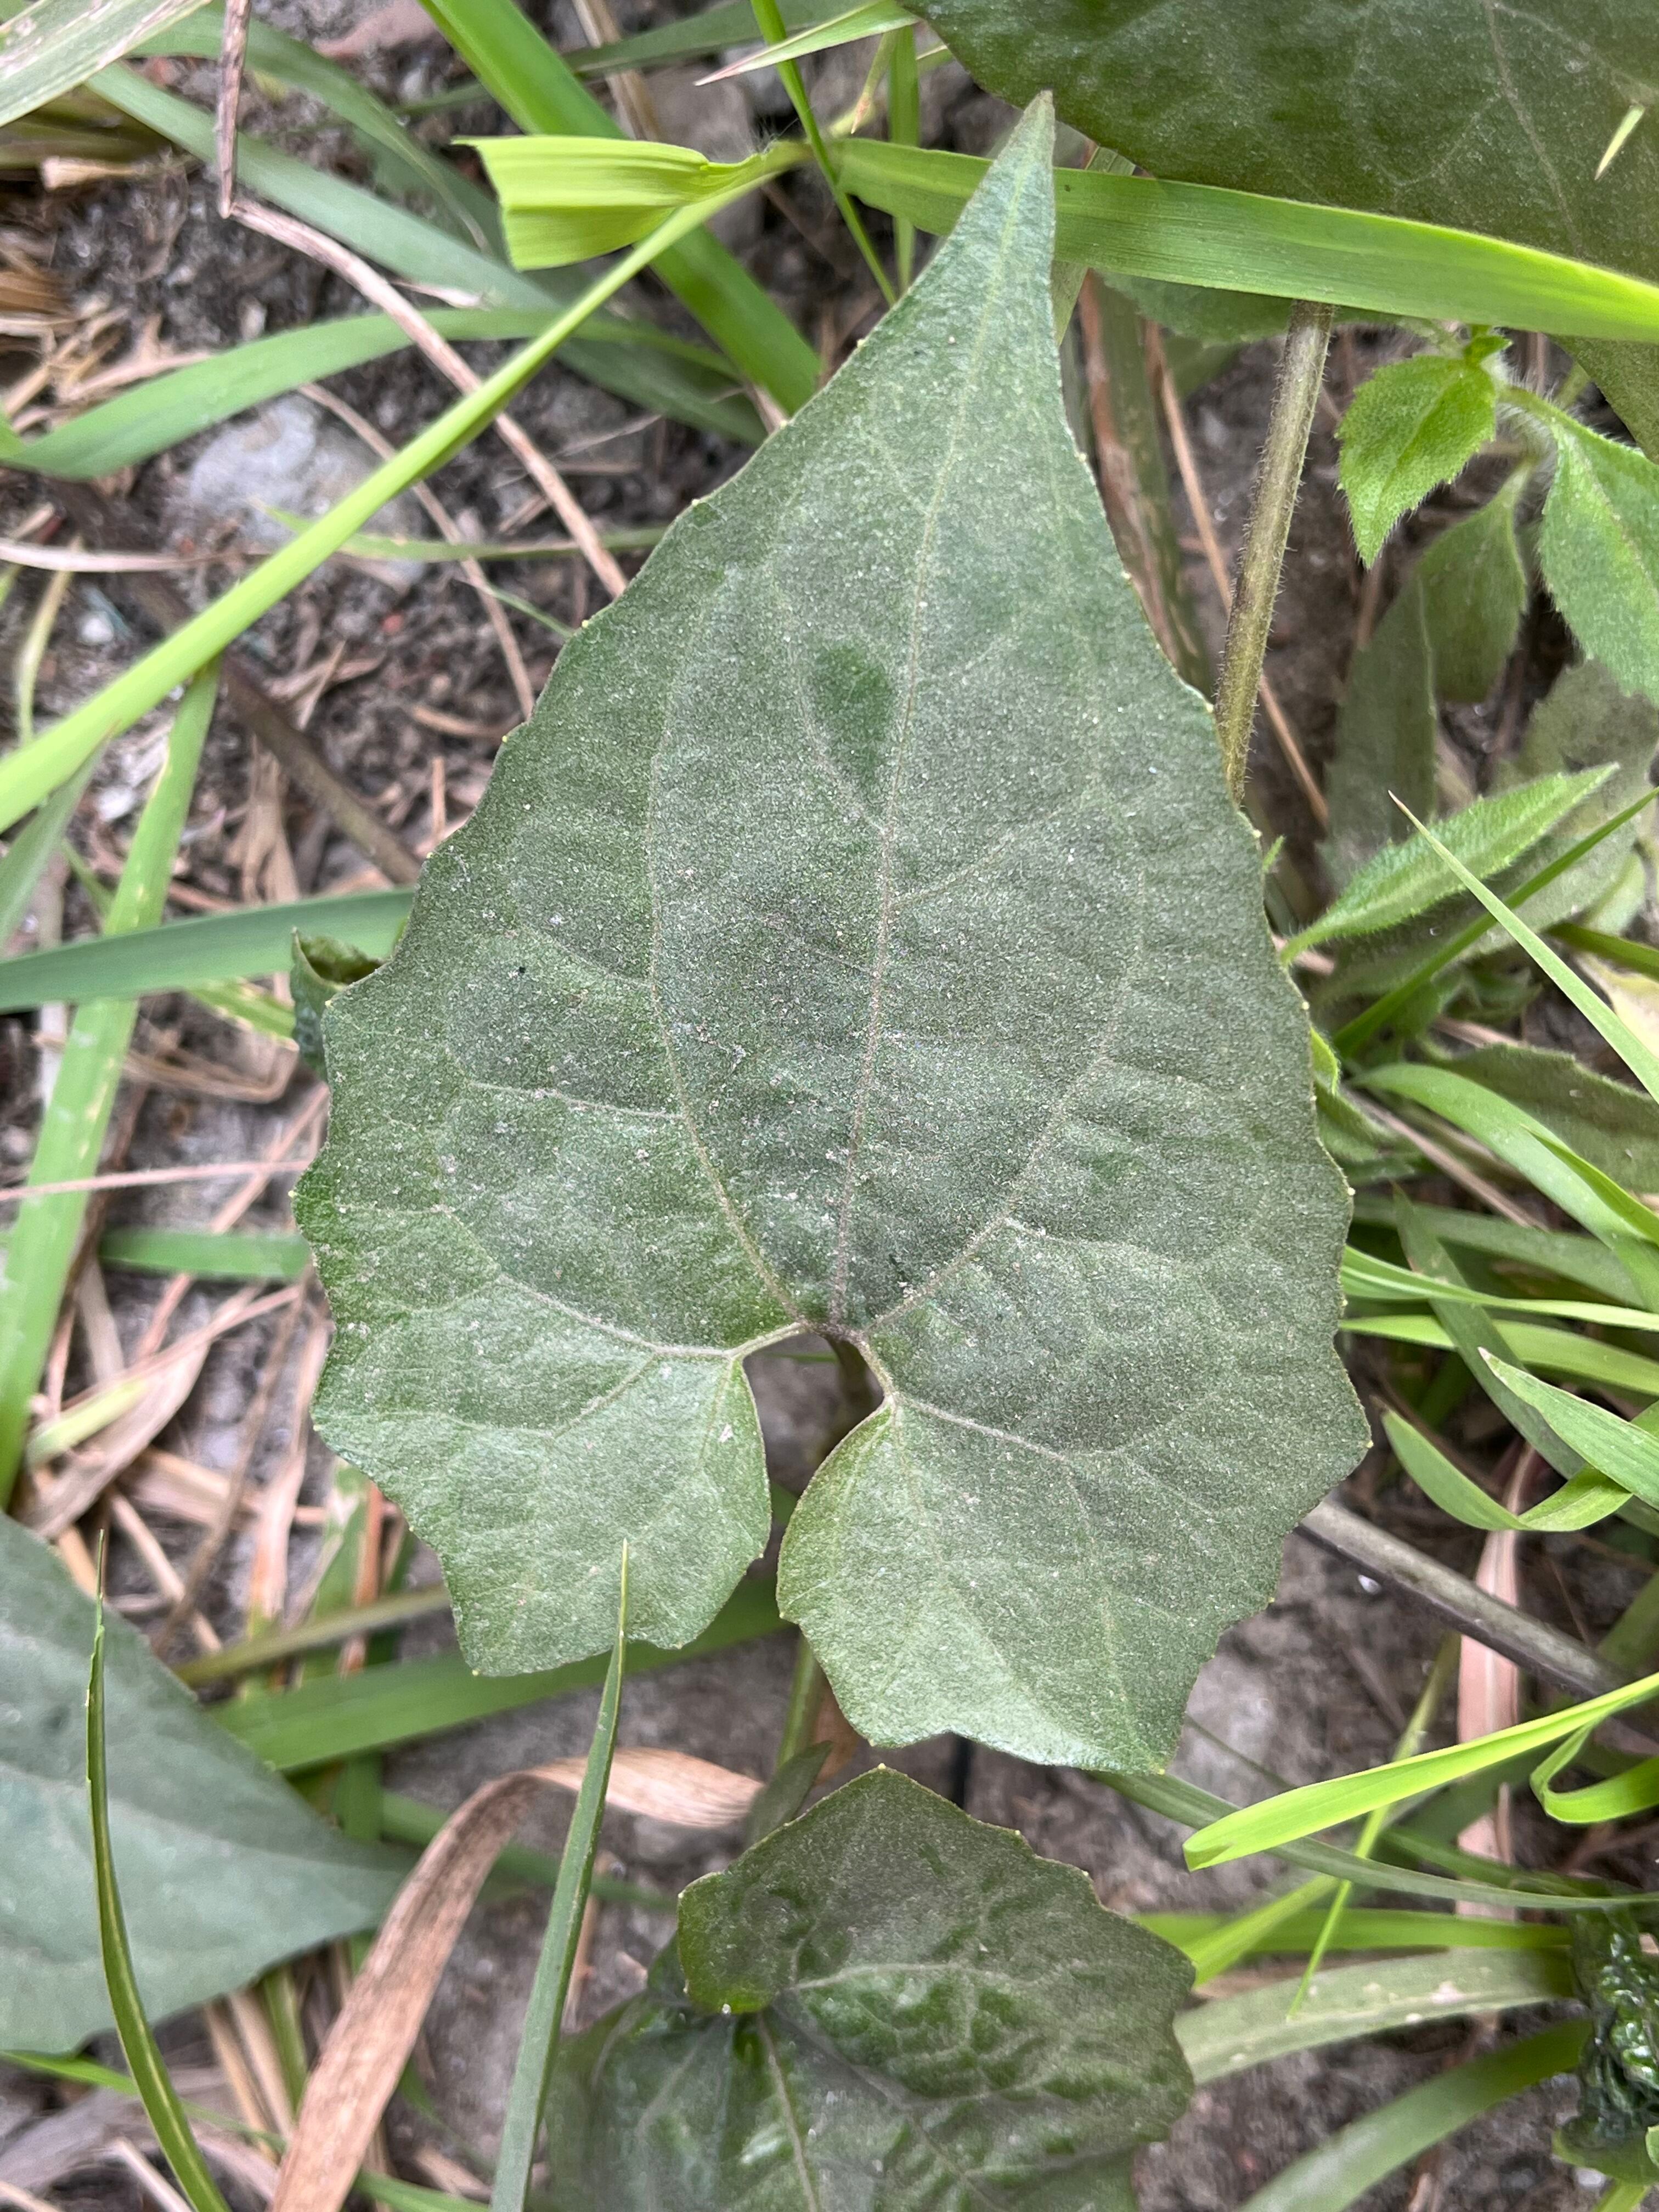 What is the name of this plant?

bitter vine
